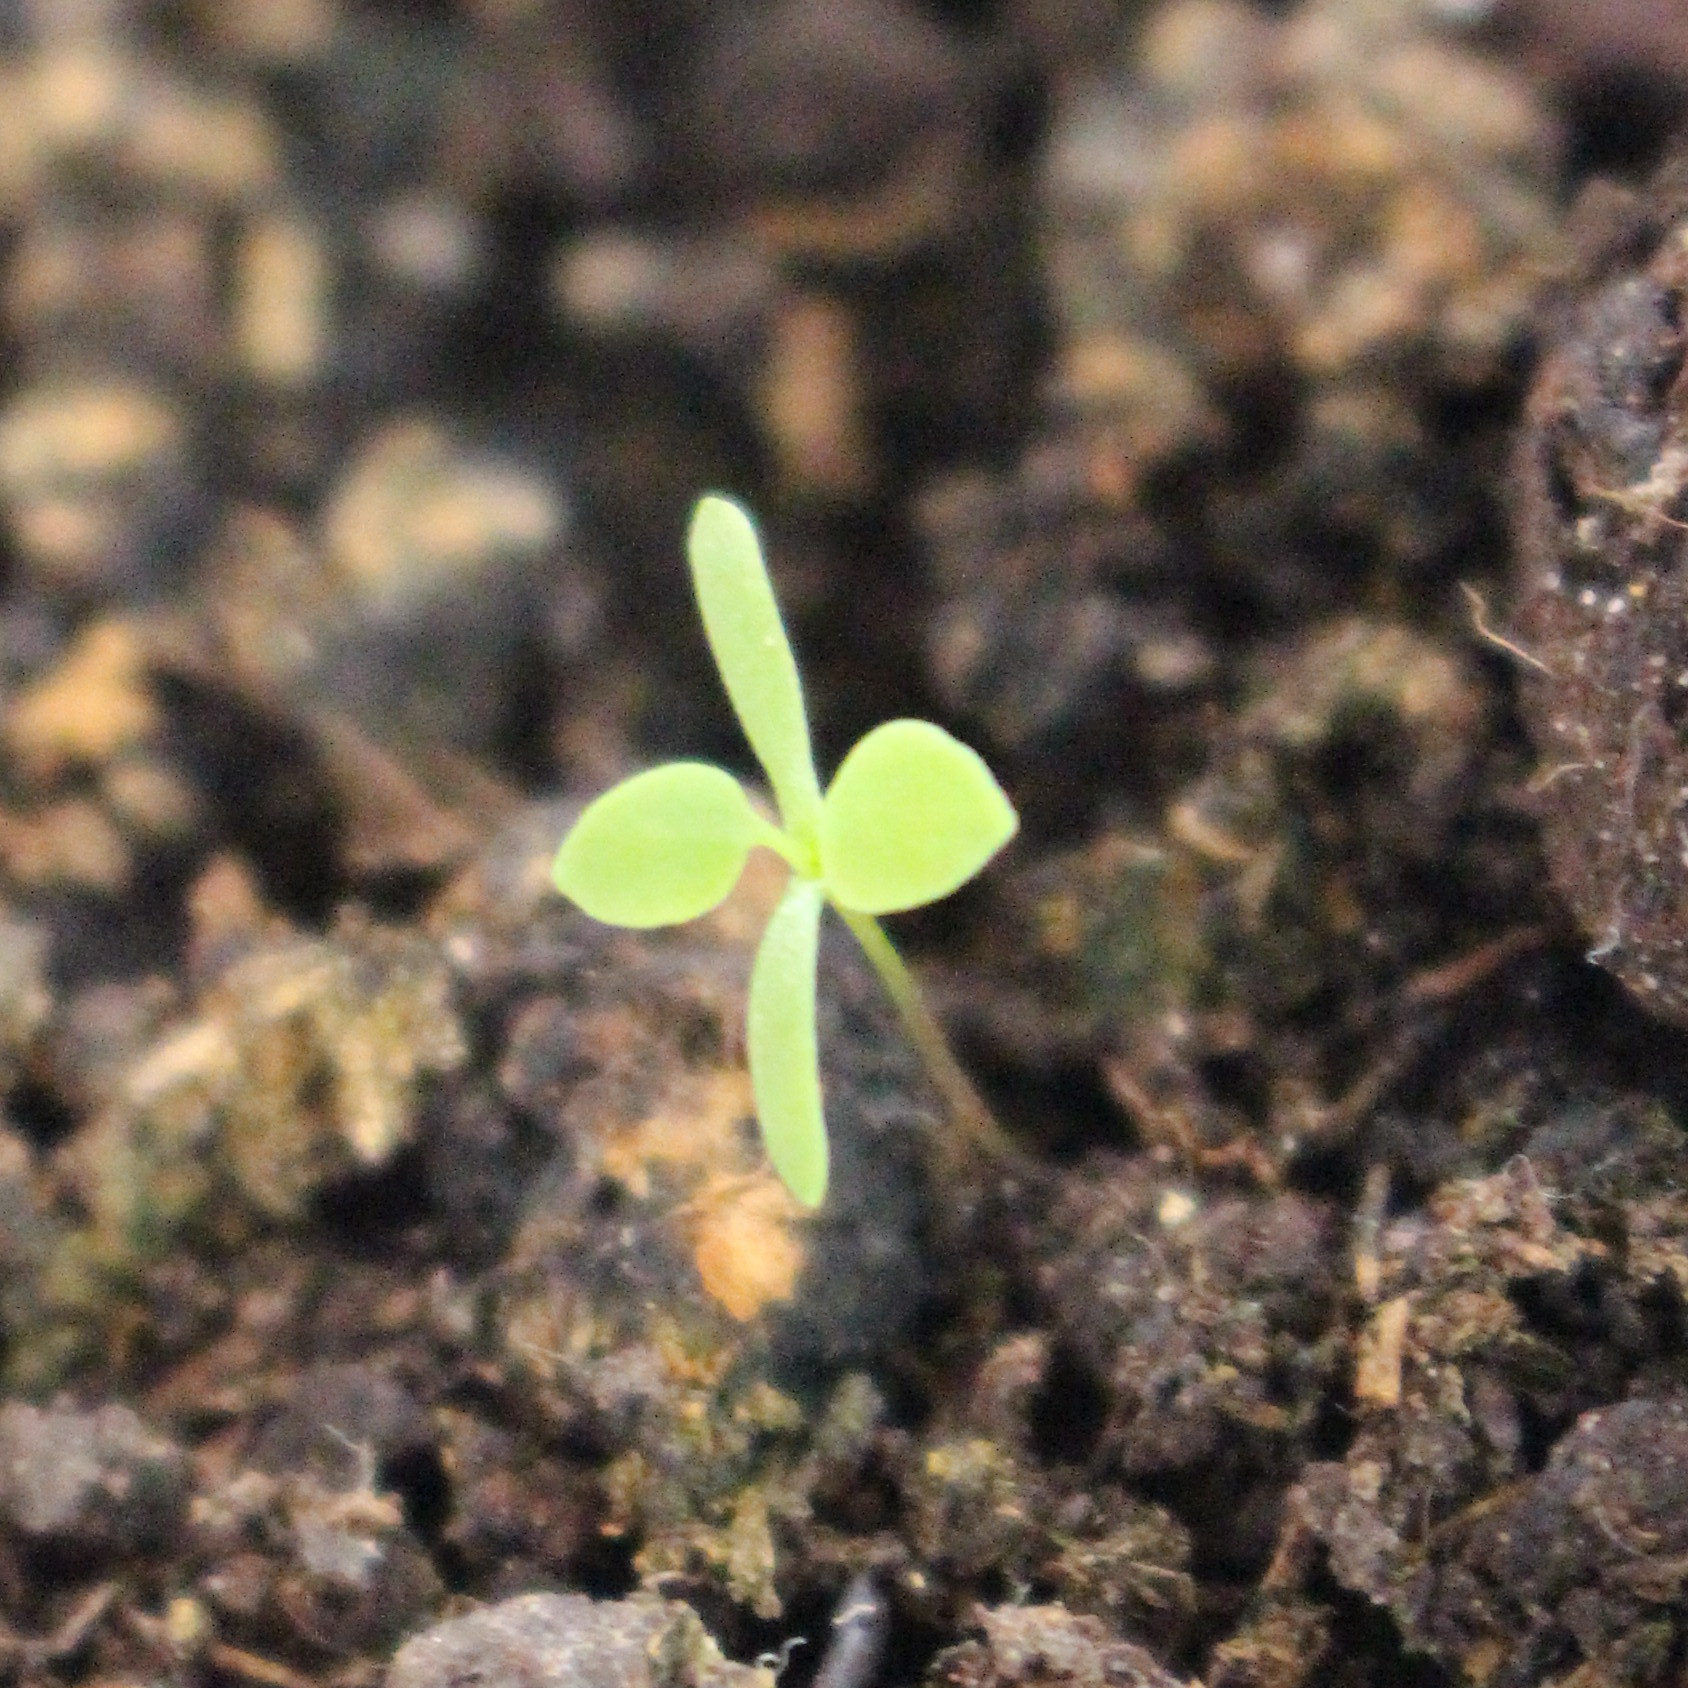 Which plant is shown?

Papaver rhoeas
